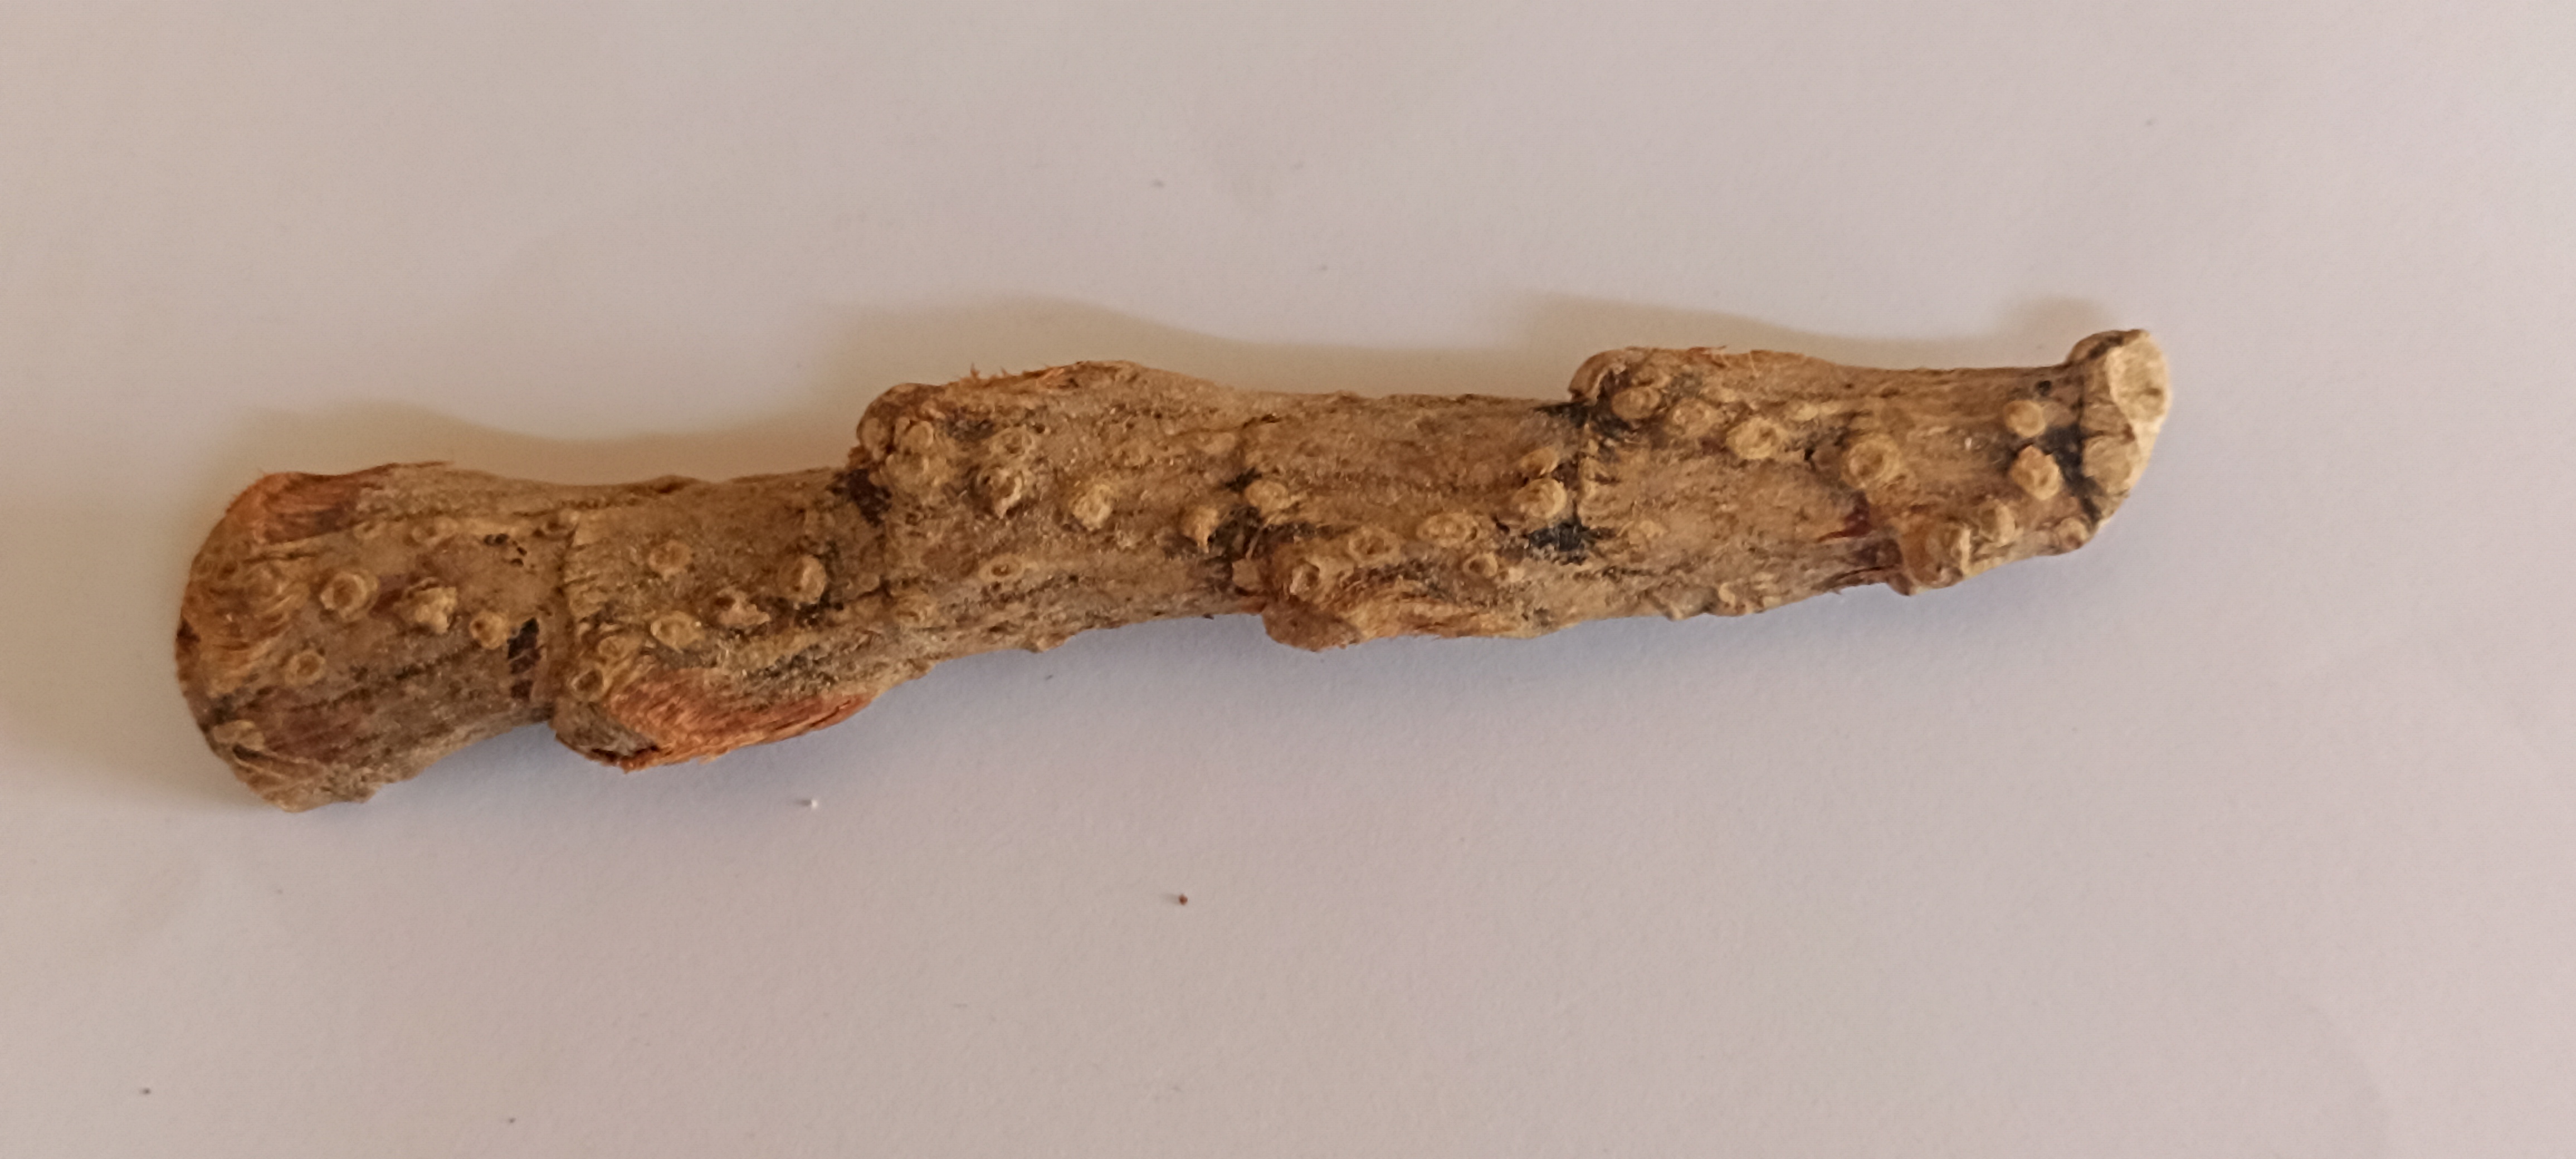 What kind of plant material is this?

vekhand
